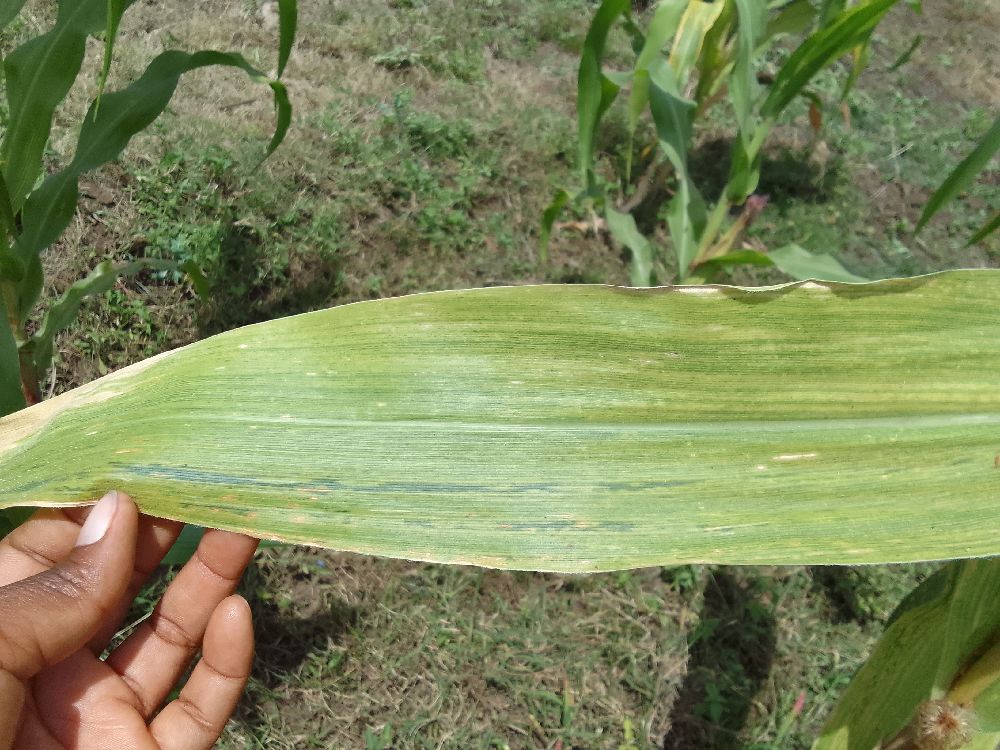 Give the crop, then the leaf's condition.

maize, maize lethal necrosis
